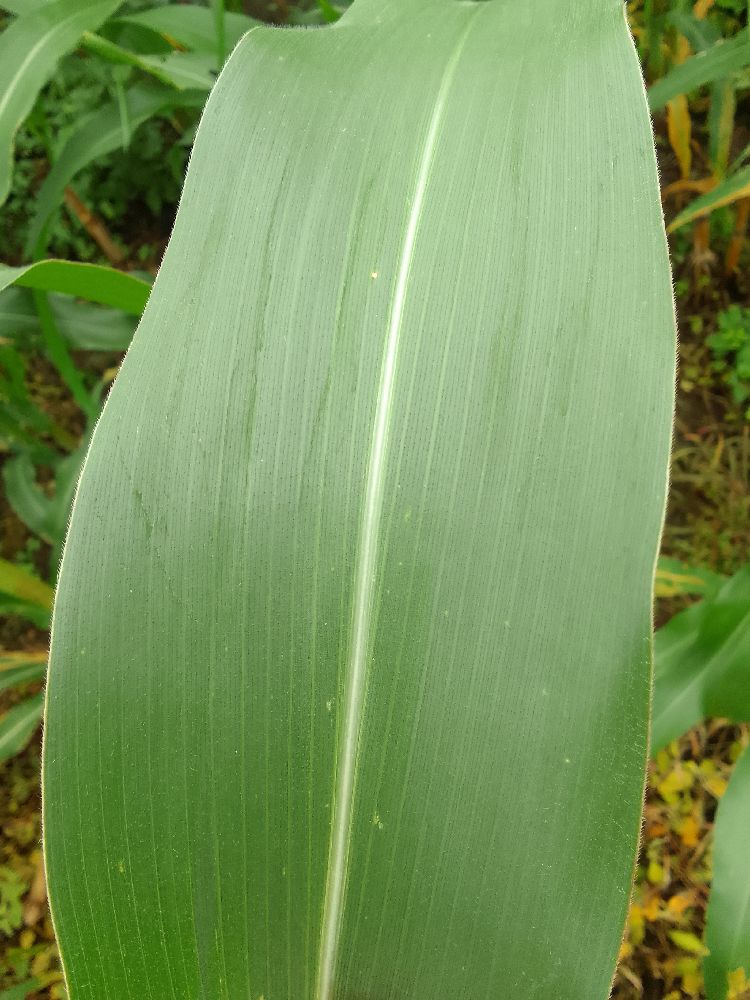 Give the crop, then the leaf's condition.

maize, healthy
